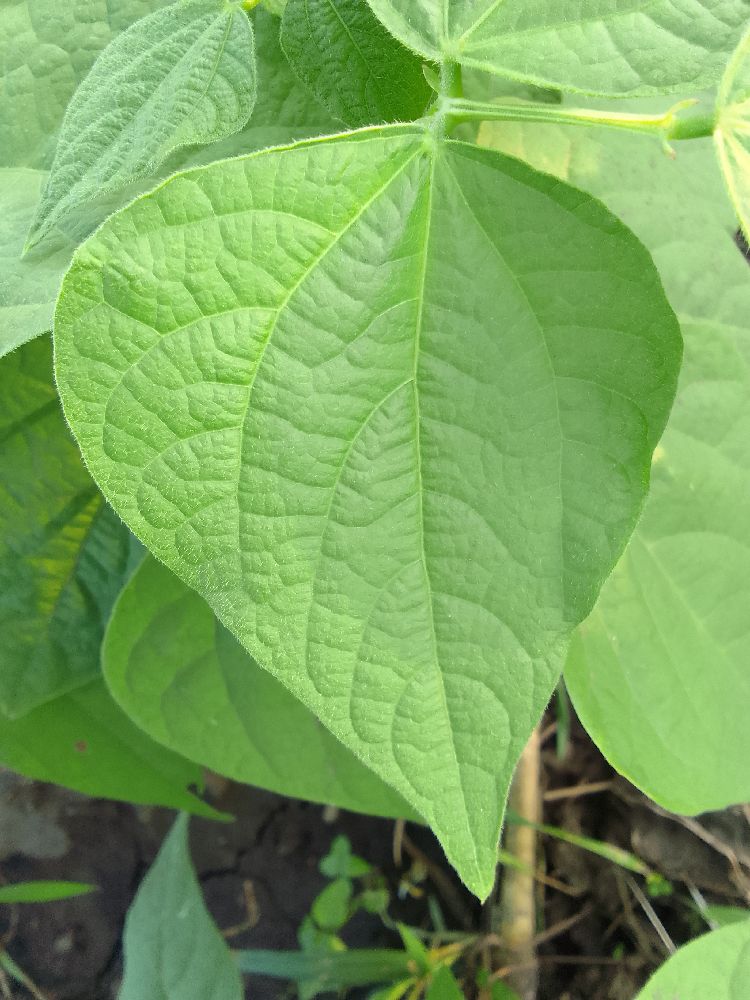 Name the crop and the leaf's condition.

common bean, healthy
